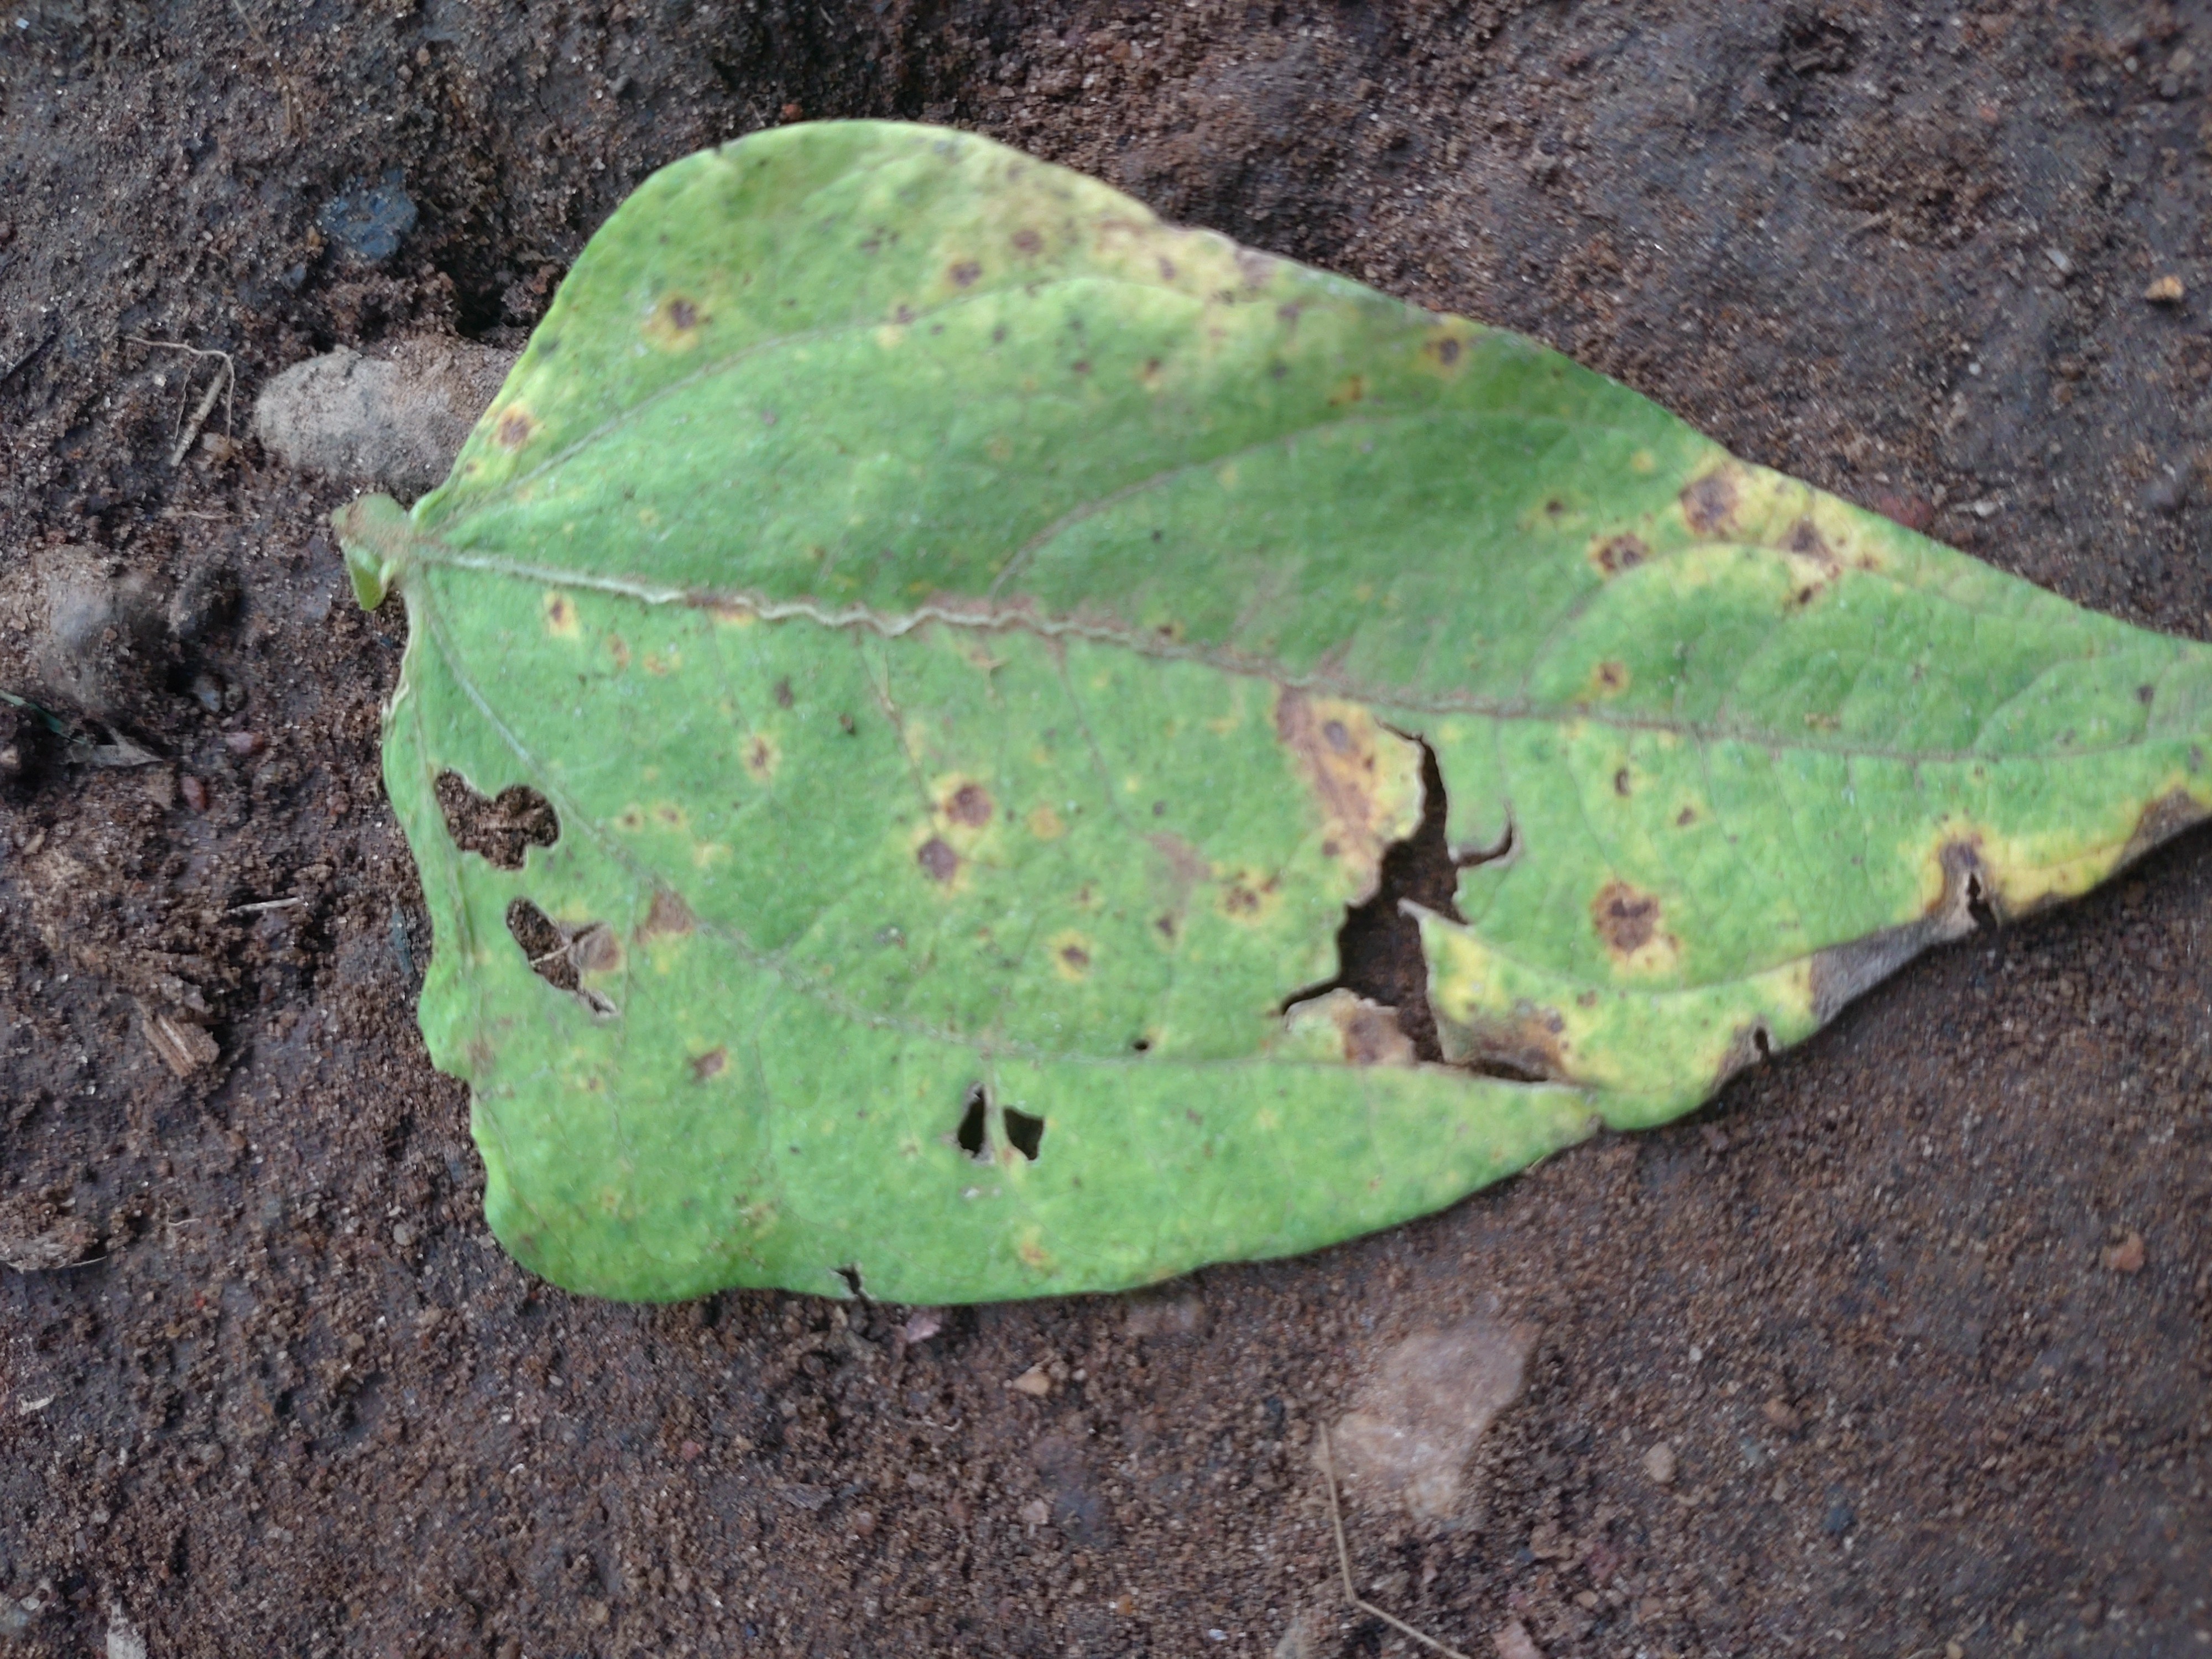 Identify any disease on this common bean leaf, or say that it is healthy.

anthracnose
